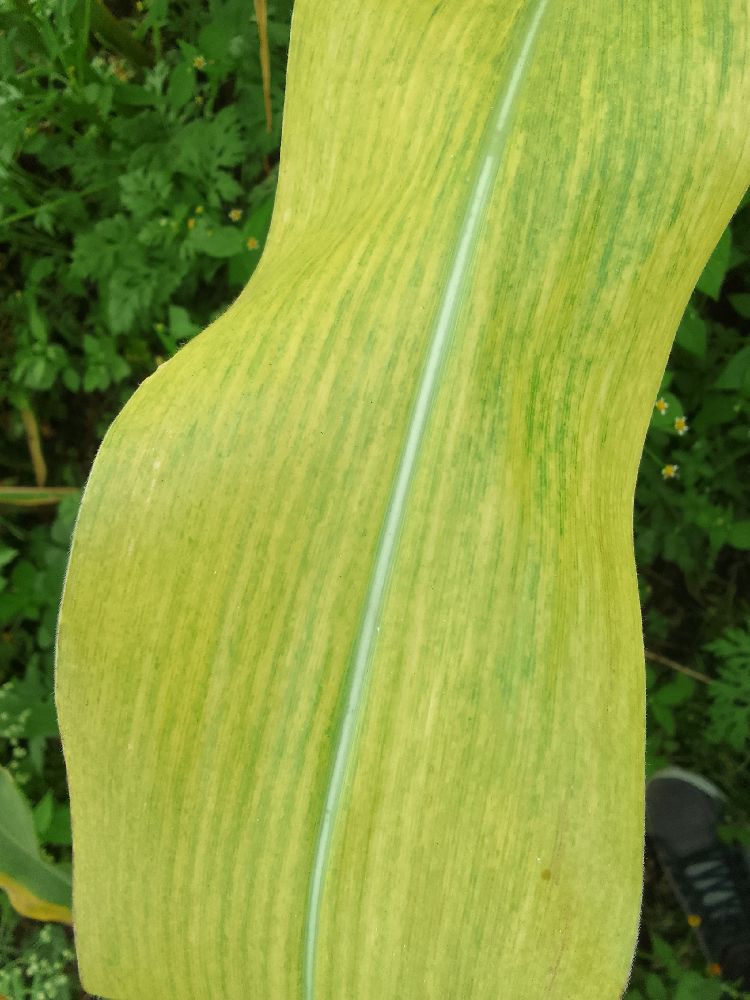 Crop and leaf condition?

maize, maize lethal necrosis
